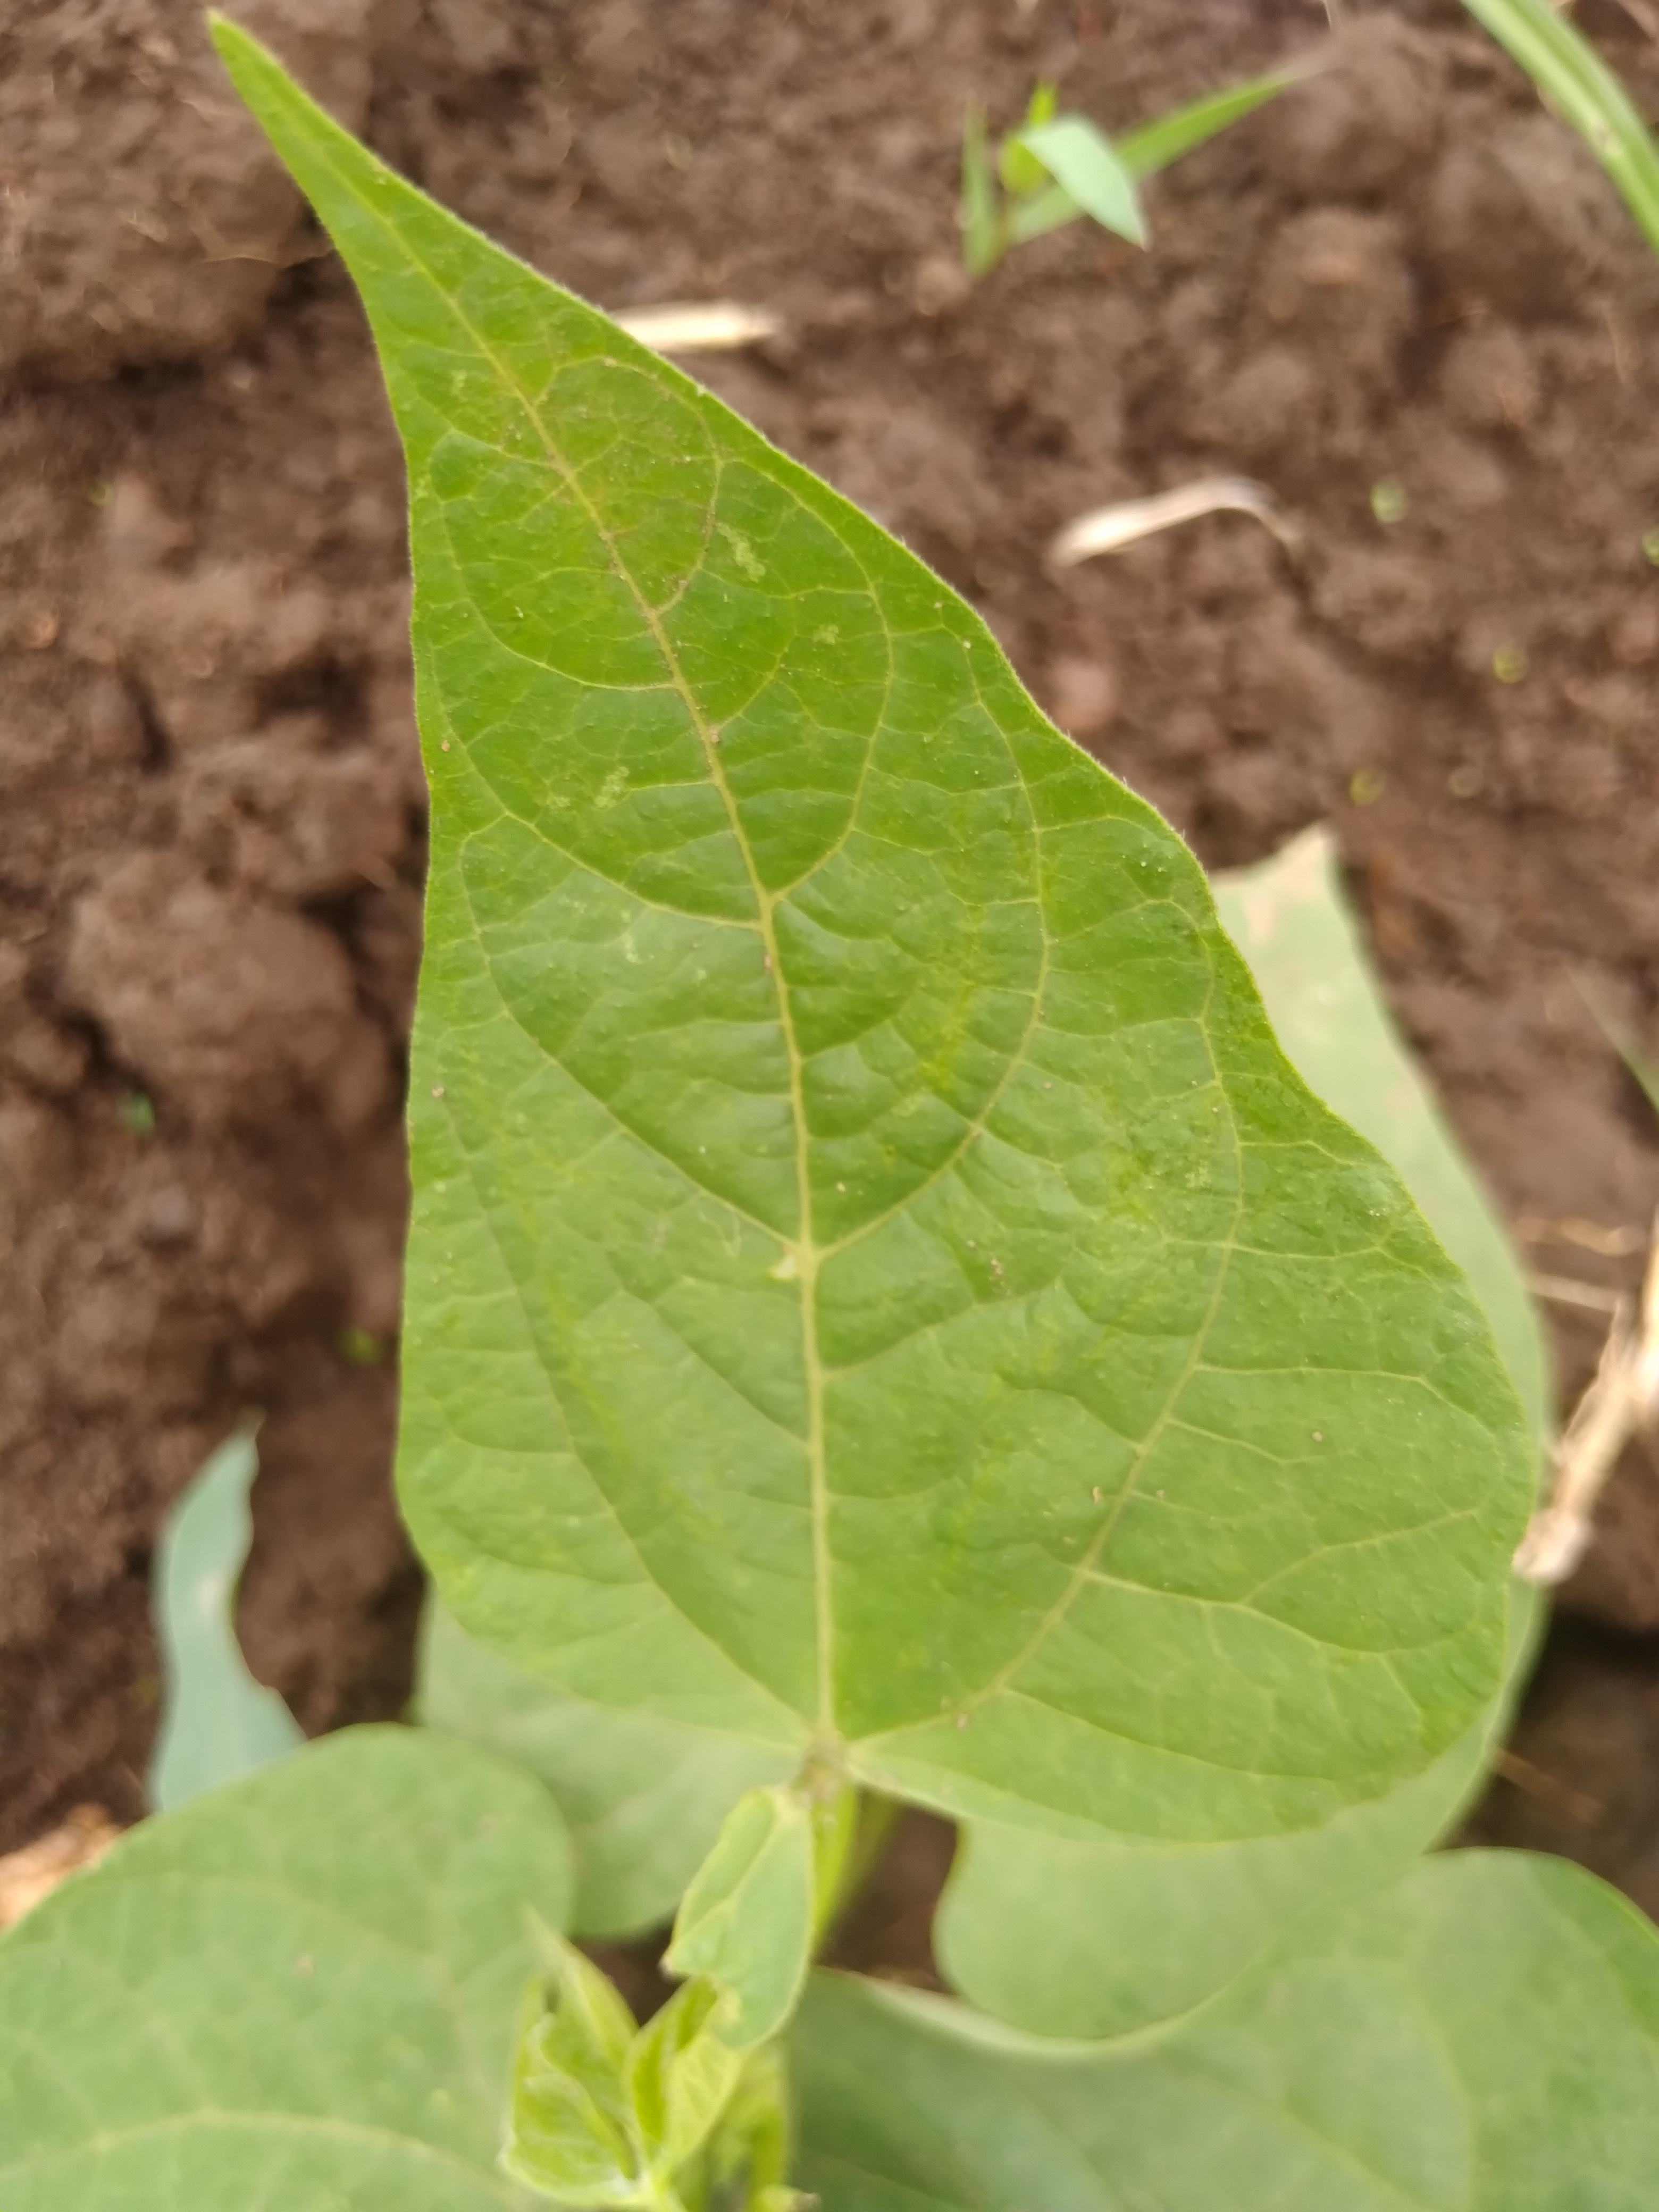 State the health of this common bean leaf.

healthy
